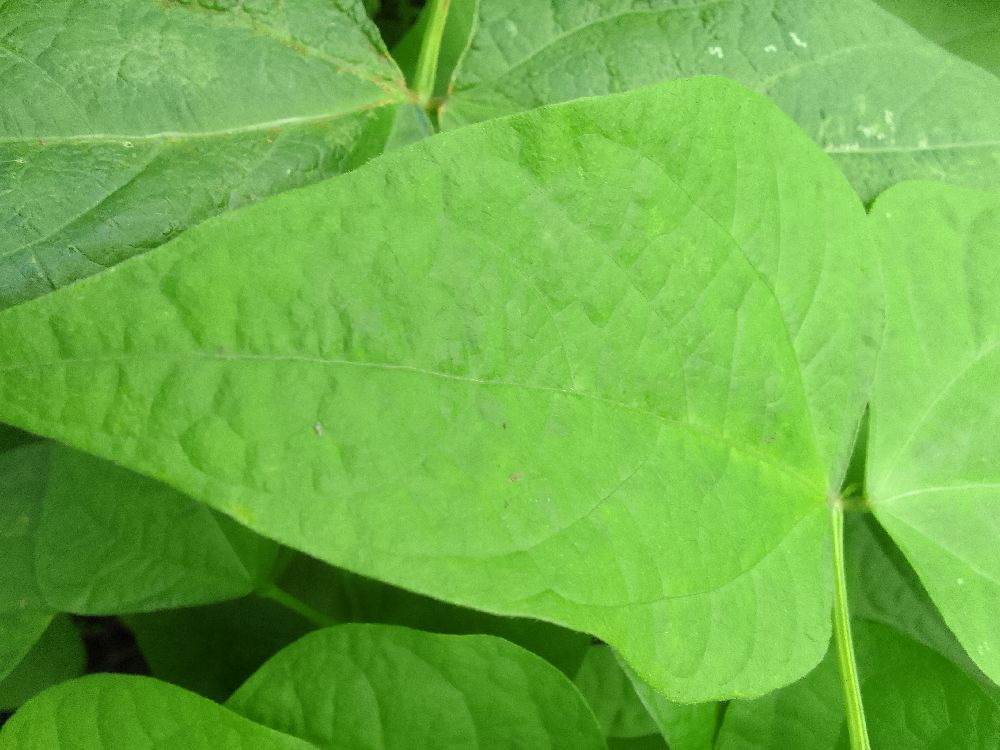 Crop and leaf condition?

common bean, healthy
